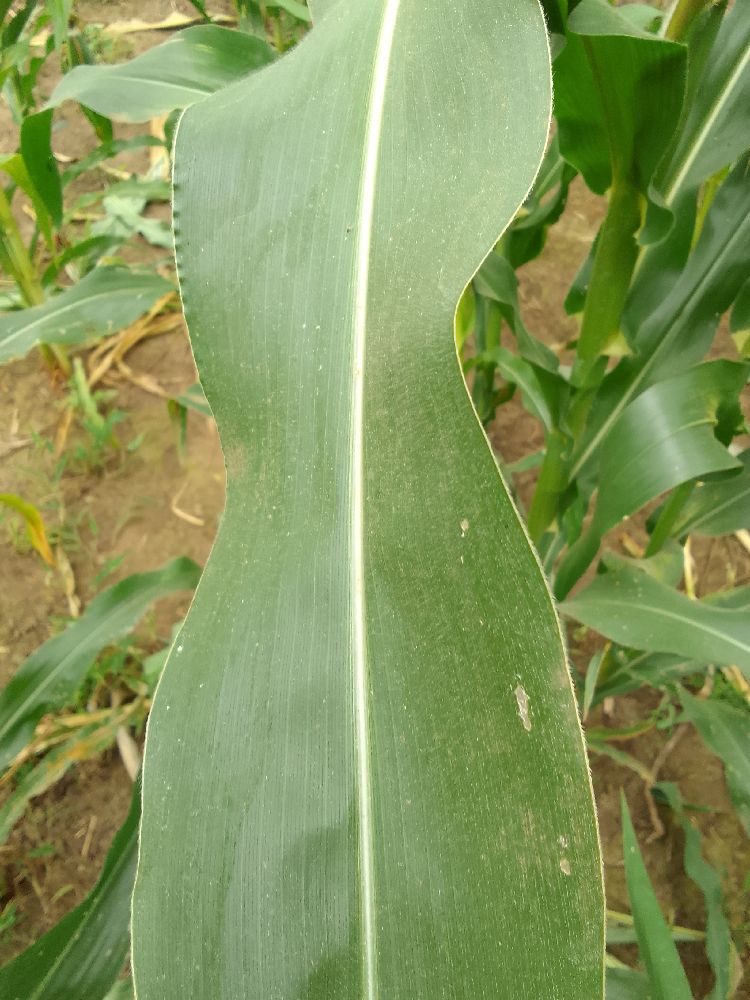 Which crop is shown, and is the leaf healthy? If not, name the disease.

maize, healthy
